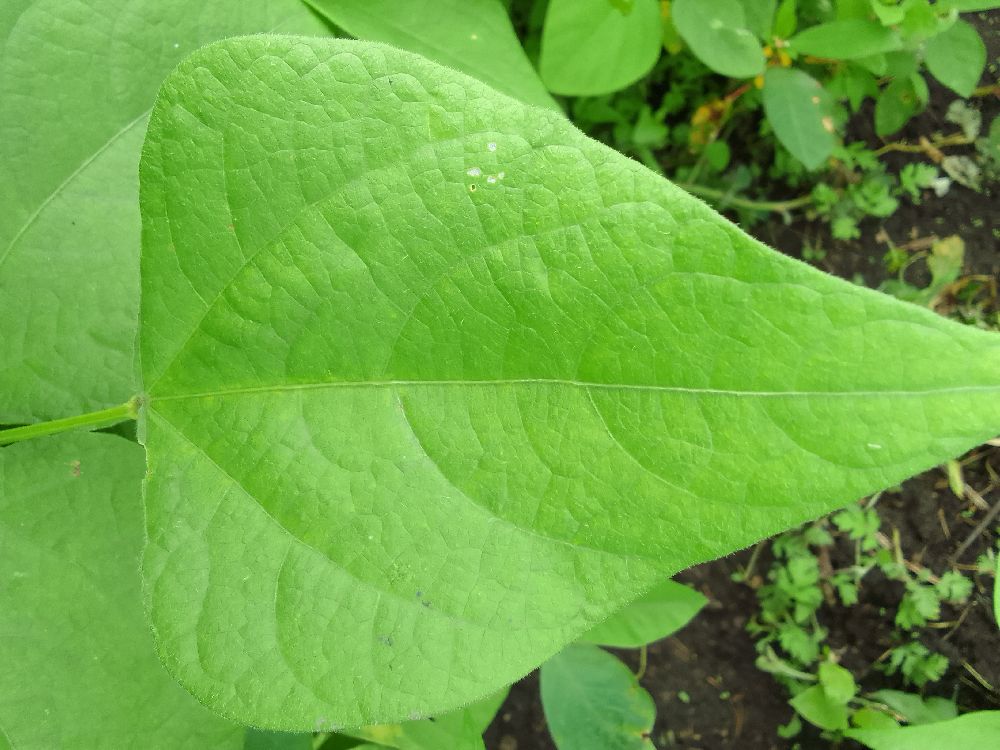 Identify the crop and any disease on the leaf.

common bean, healthy
